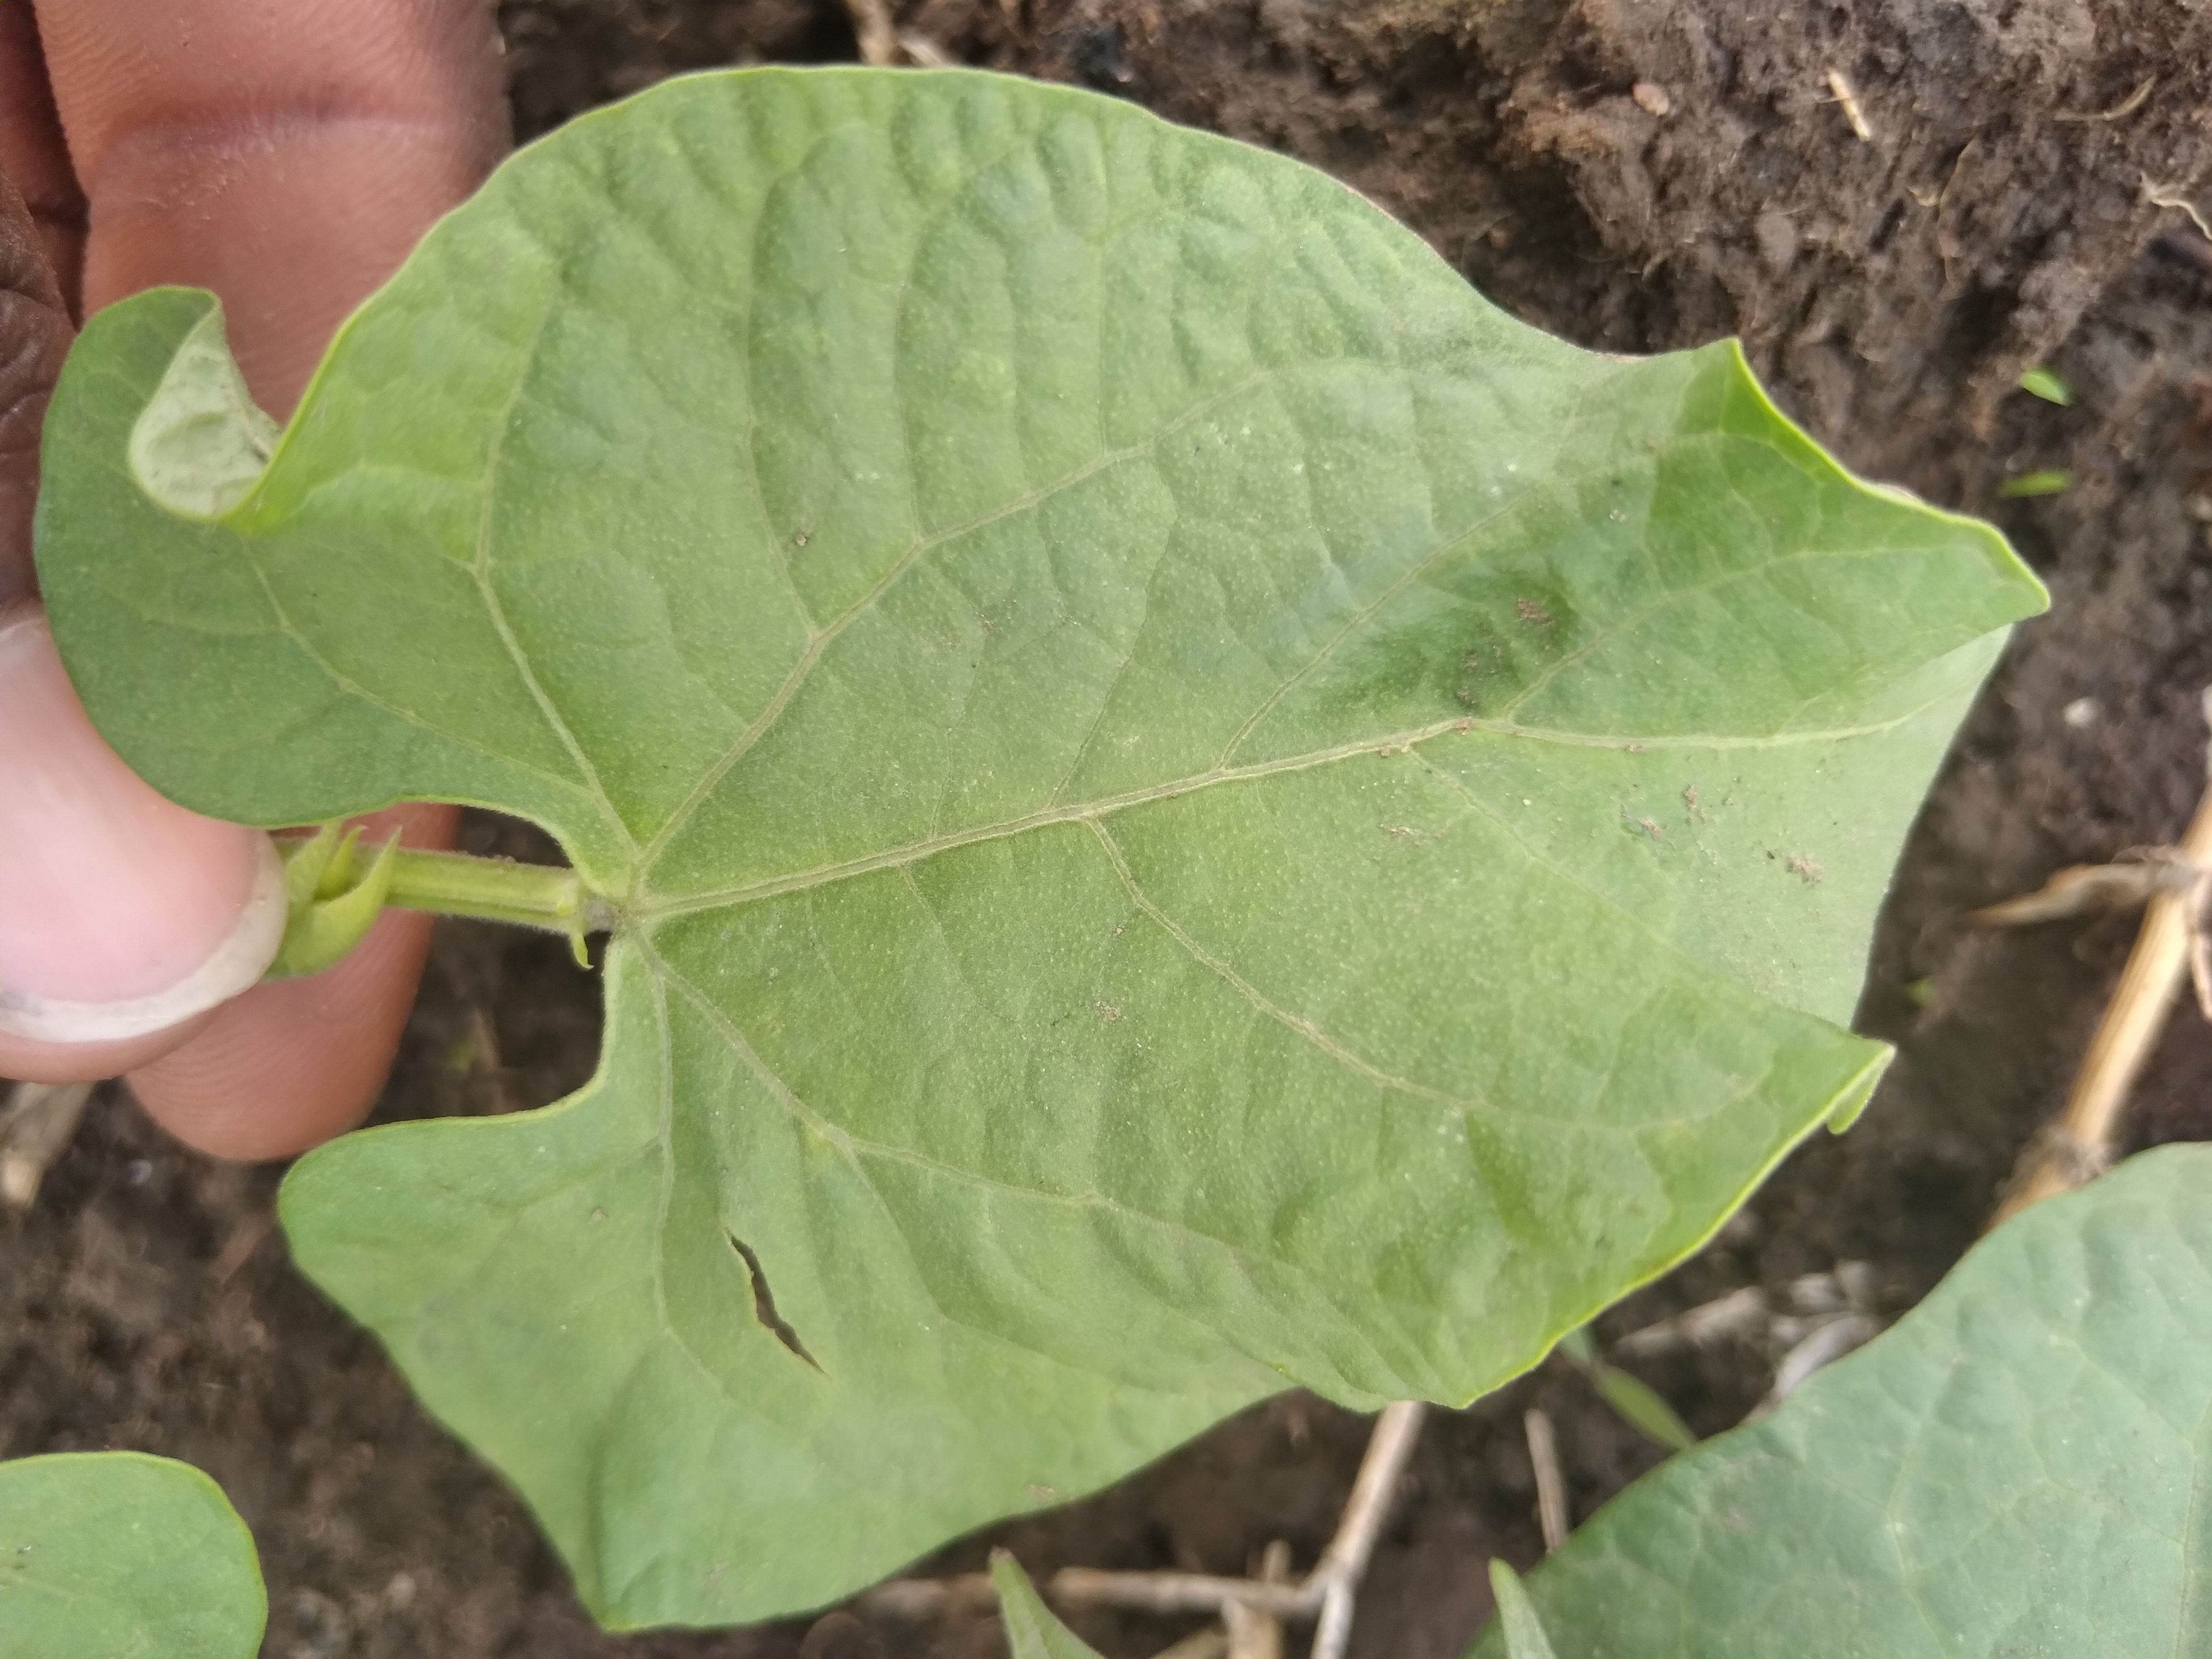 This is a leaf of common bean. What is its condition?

healthy
